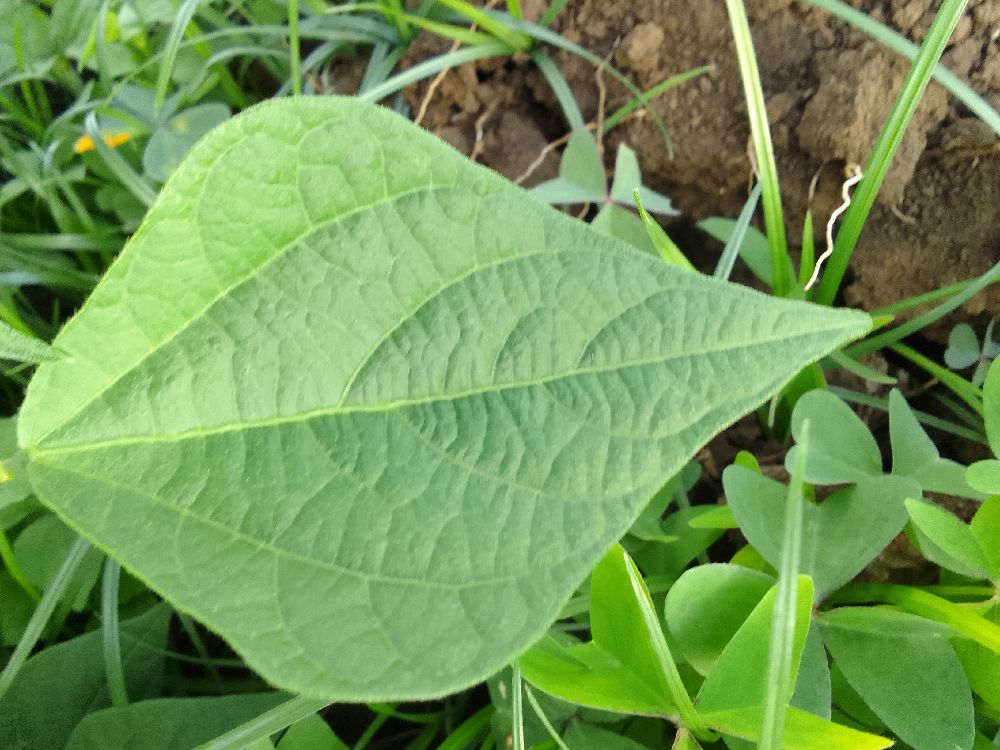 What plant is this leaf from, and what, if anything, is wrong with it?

common bean, healthy
